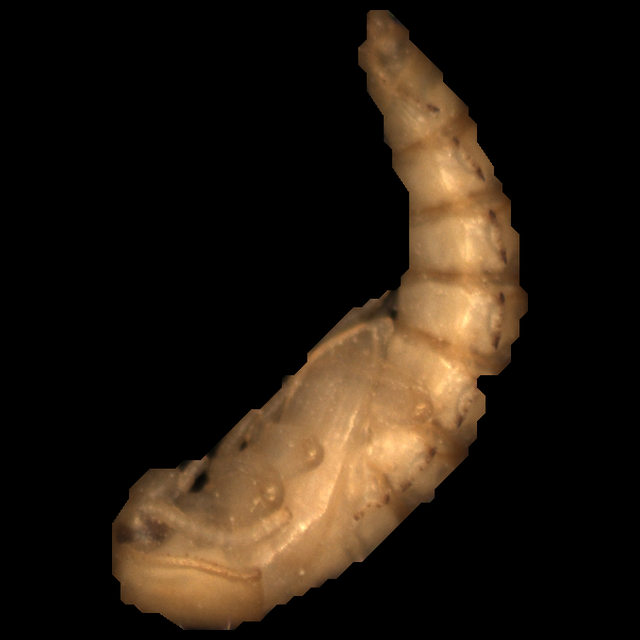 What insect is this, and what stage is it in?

mealworm pupa
